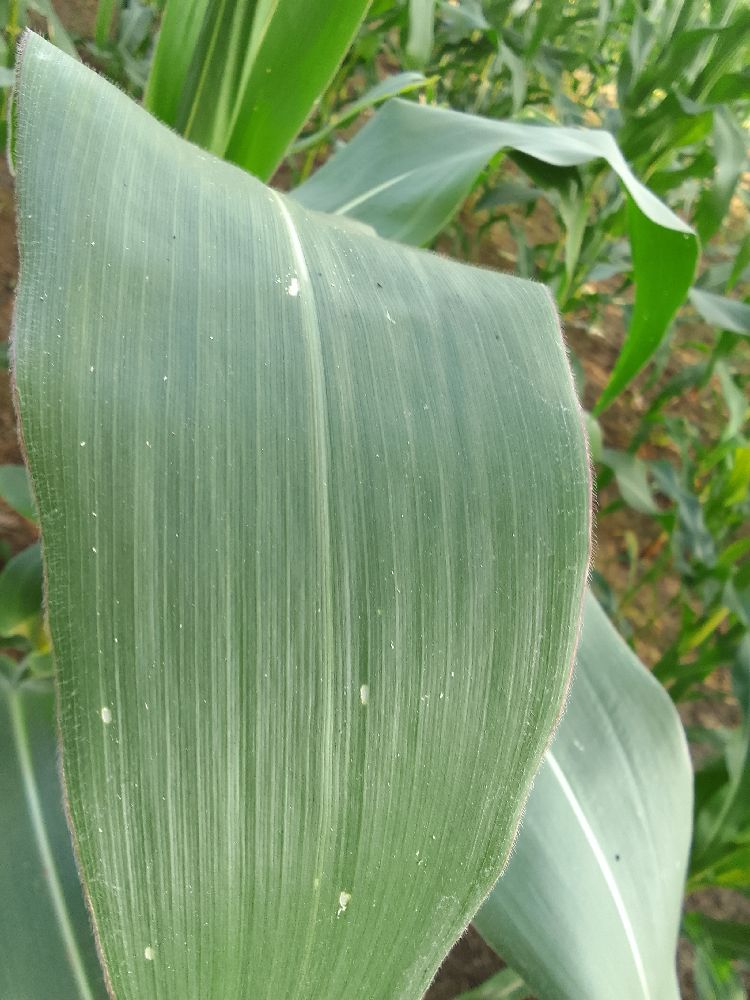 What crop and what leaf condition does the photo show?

maize, healthy
